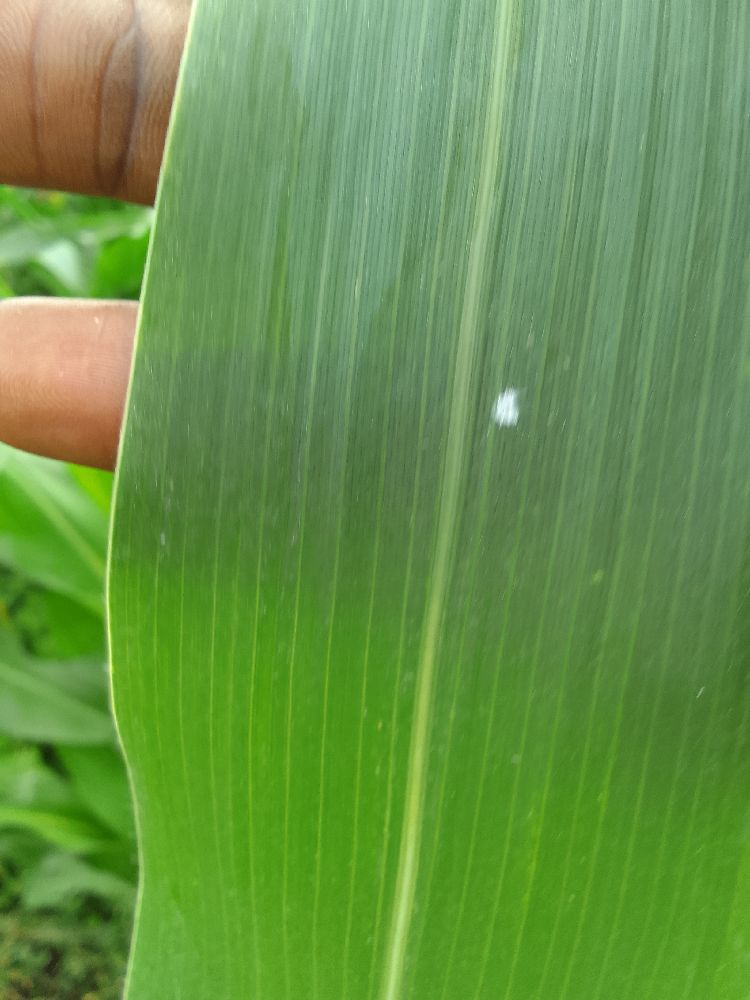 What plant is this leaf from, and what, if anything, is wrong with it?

maize, healthy
